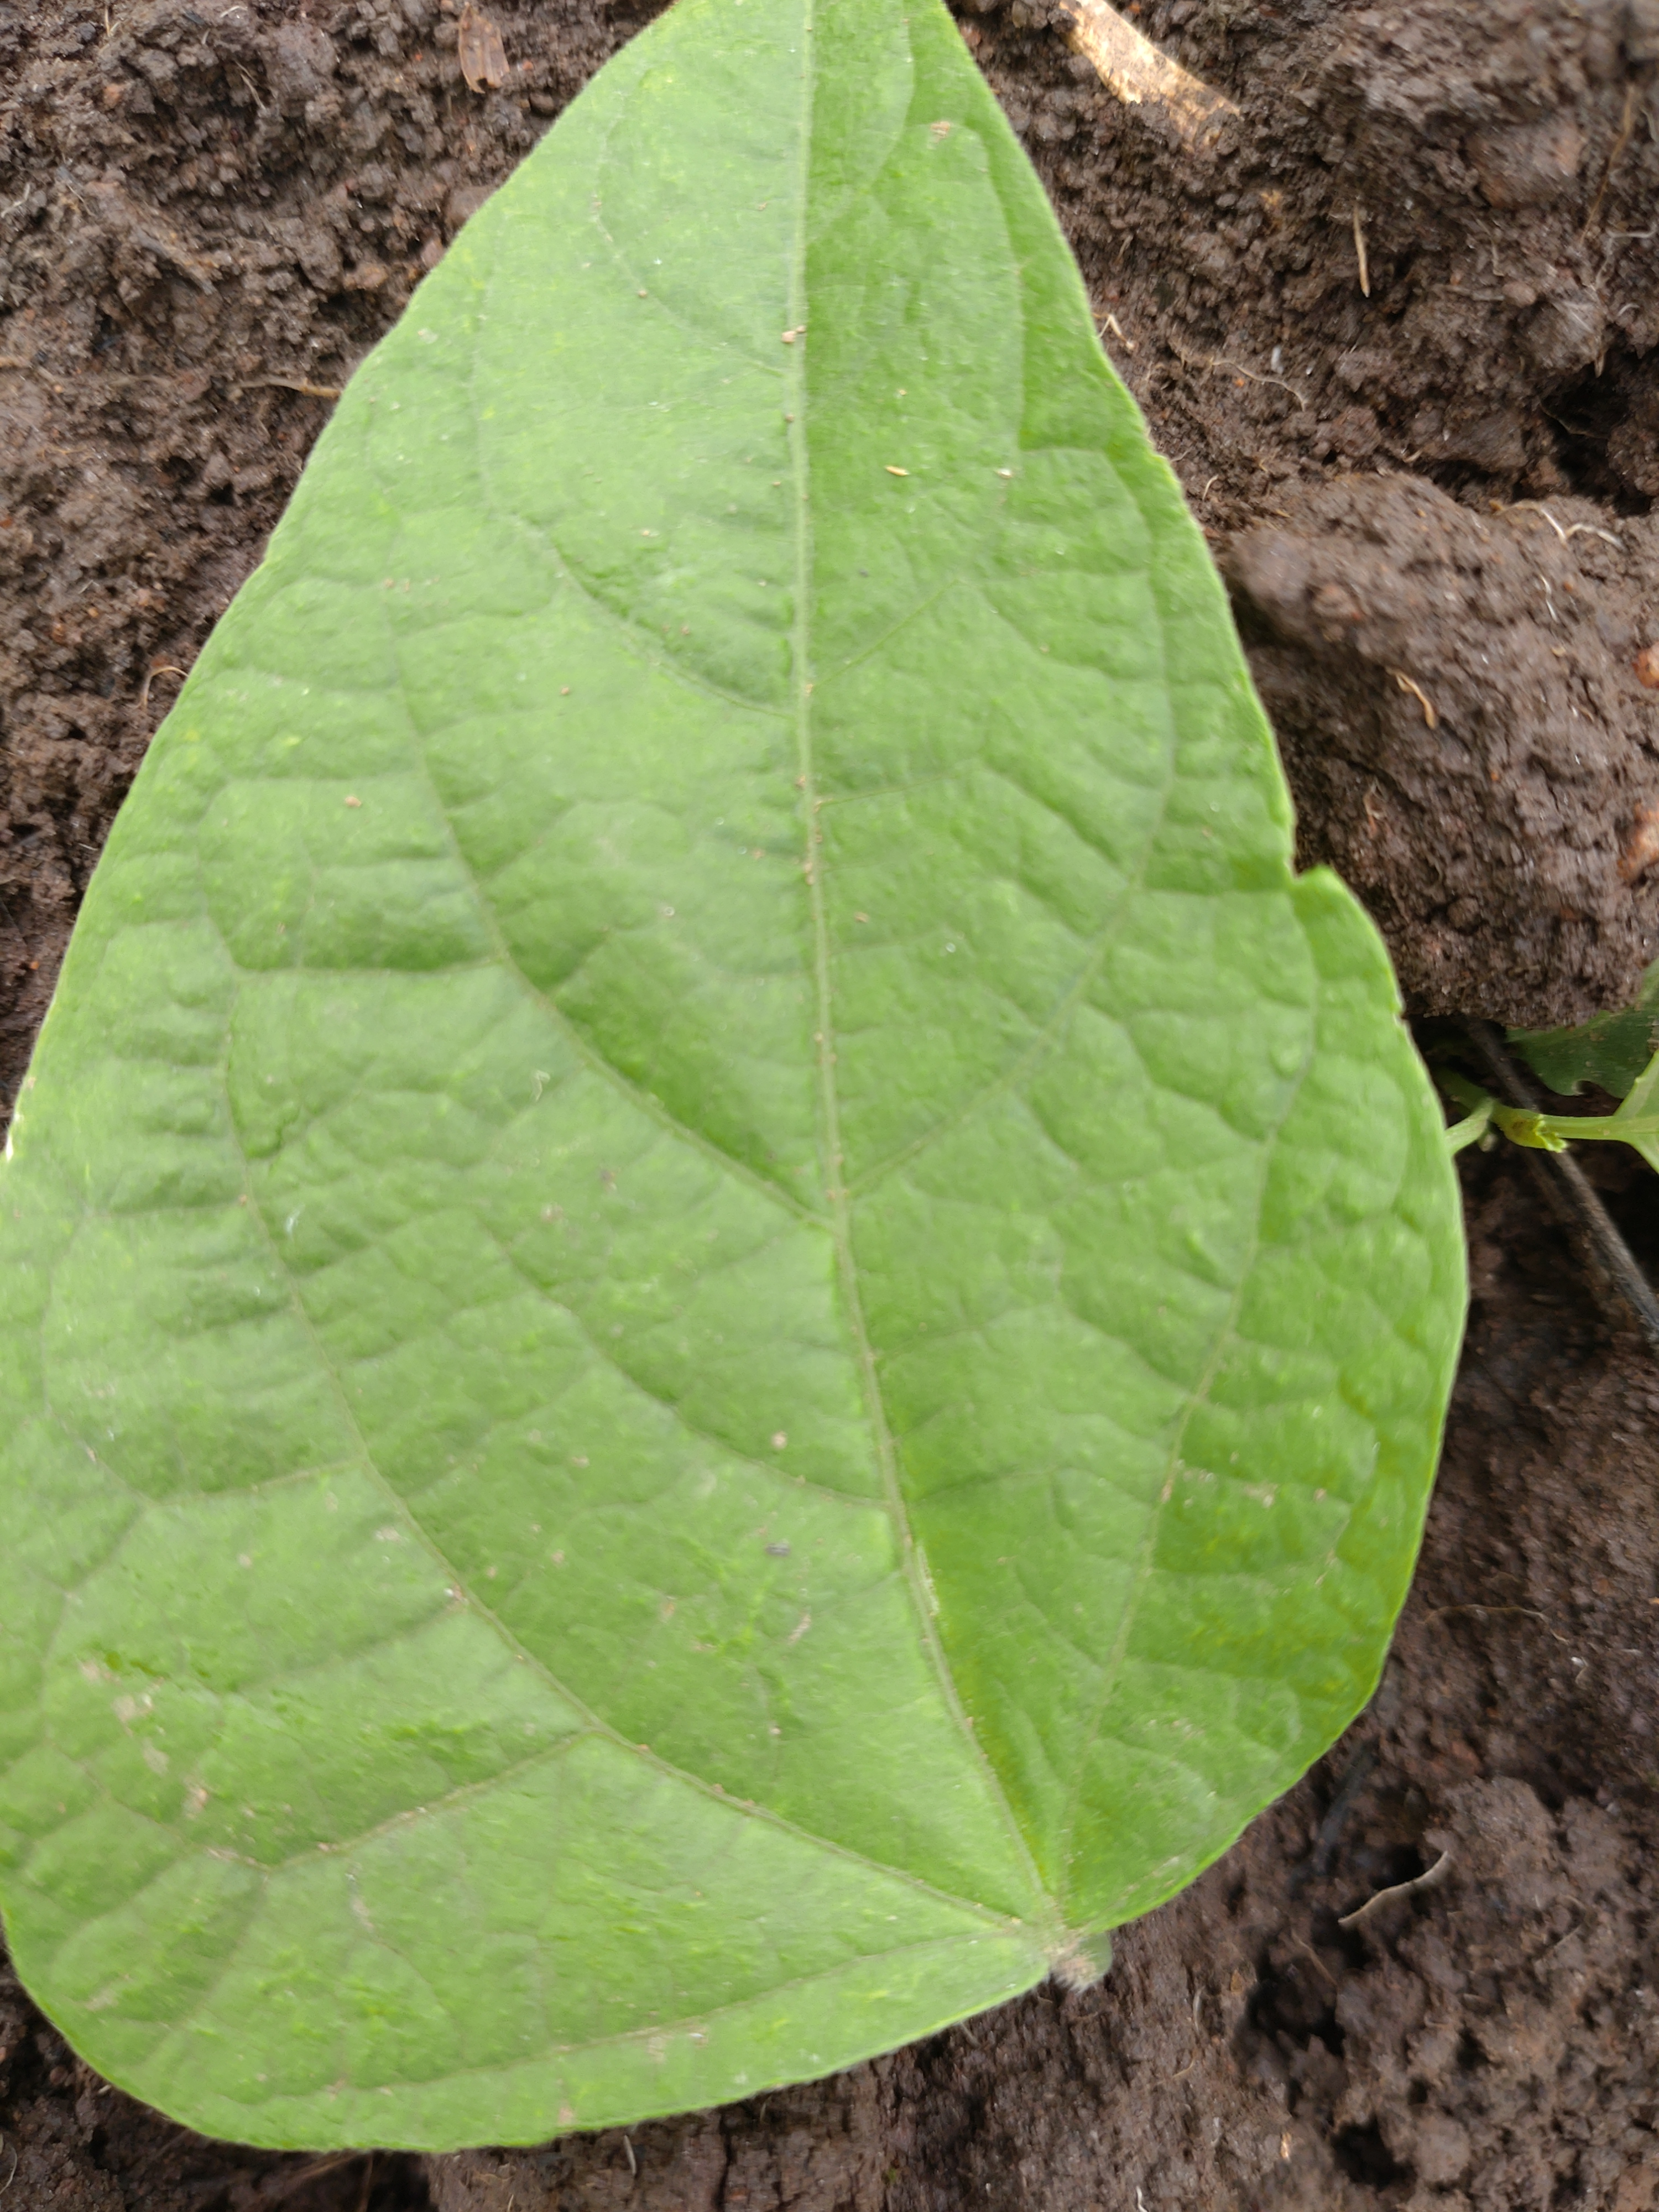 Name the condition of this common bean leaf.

healthy
